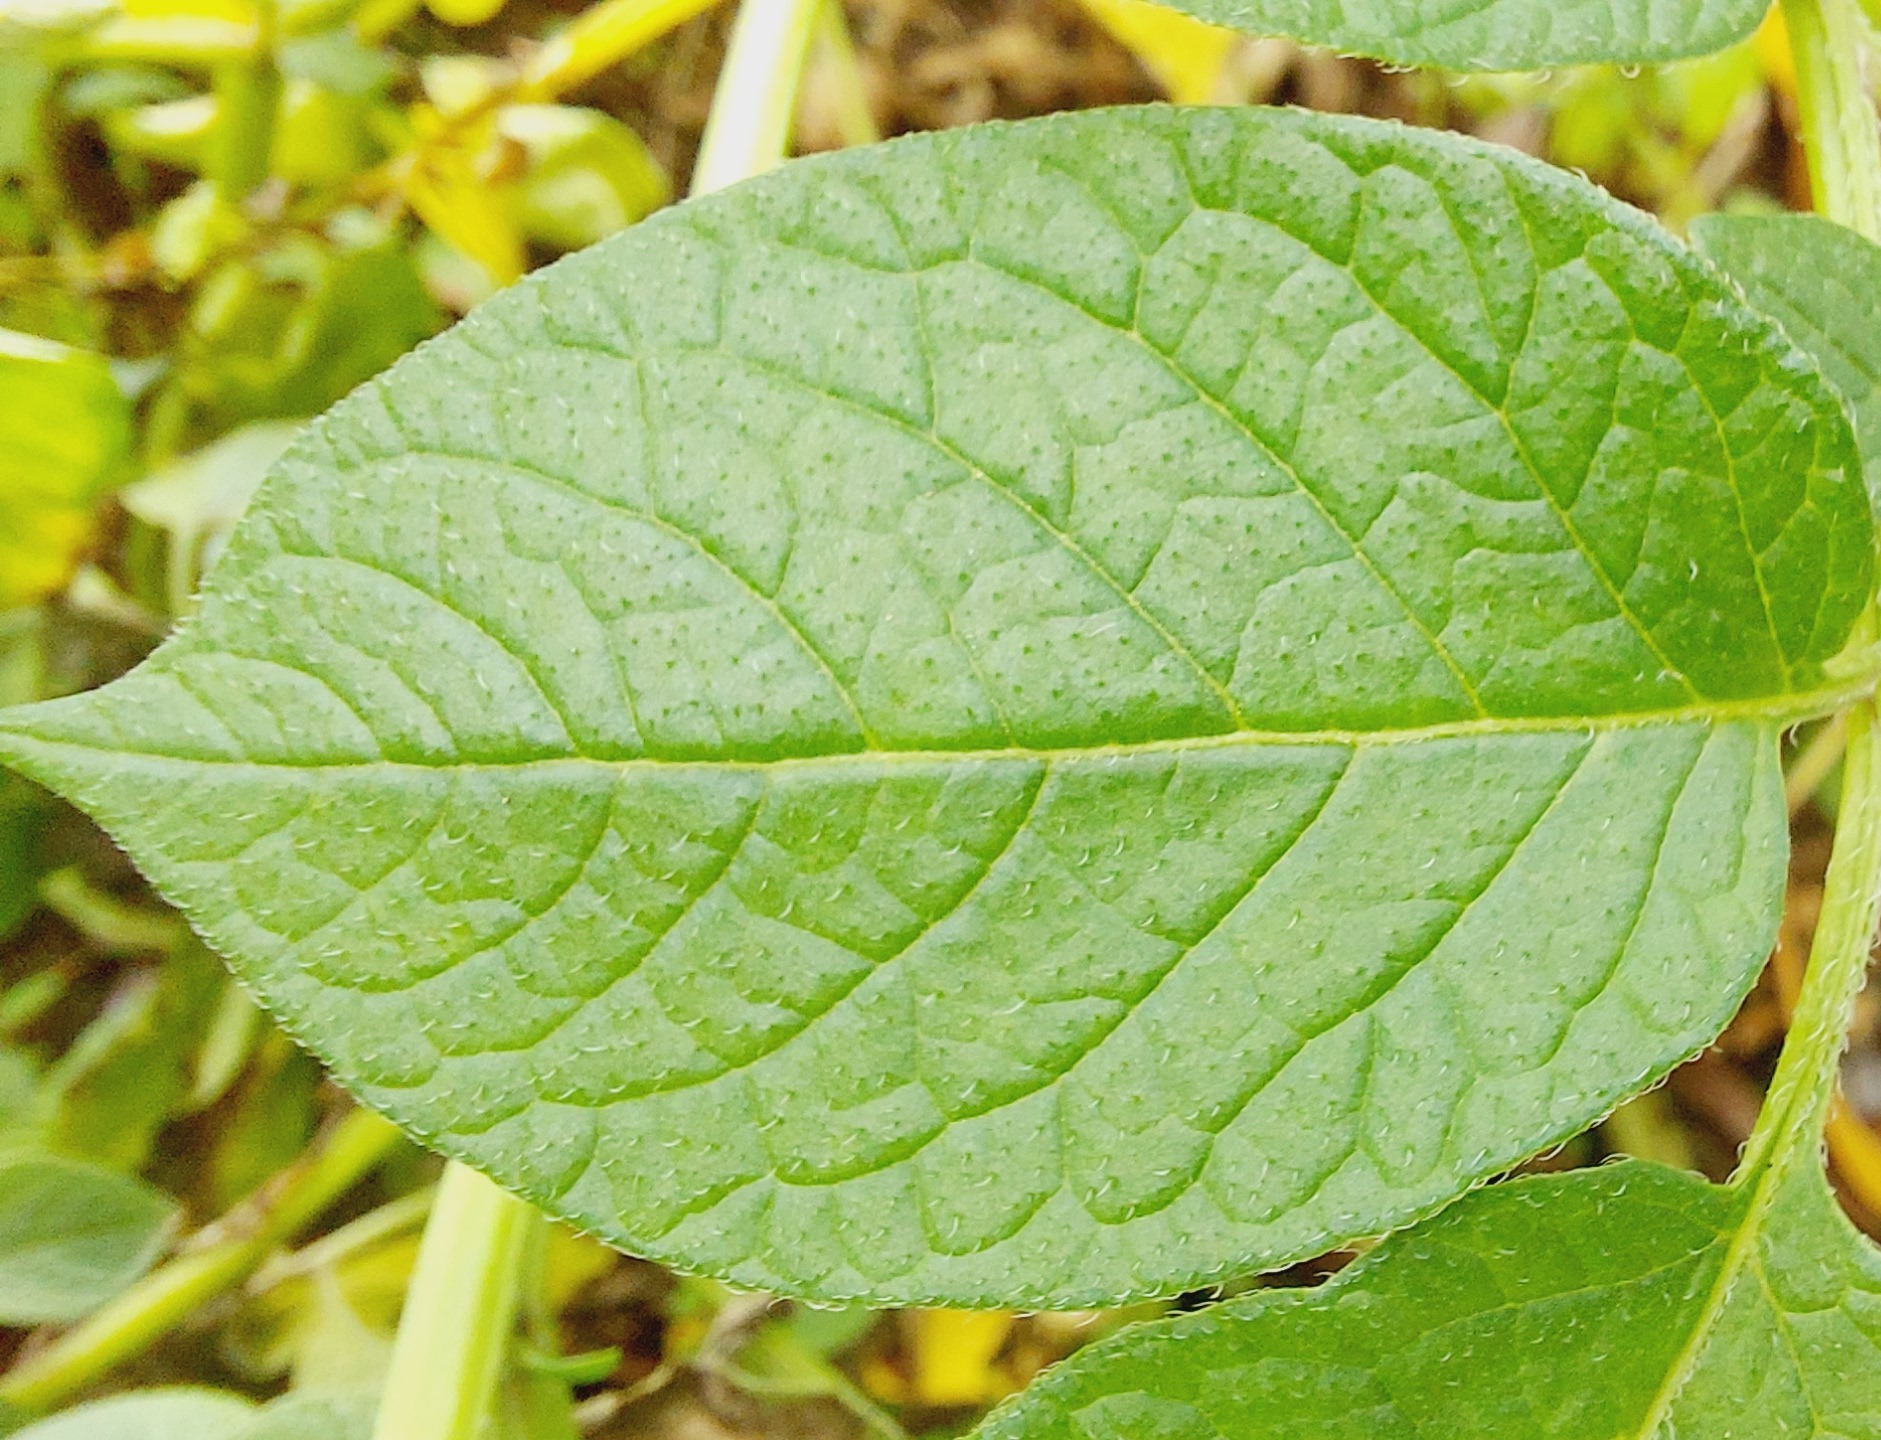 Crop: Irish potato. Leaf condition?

healthy
